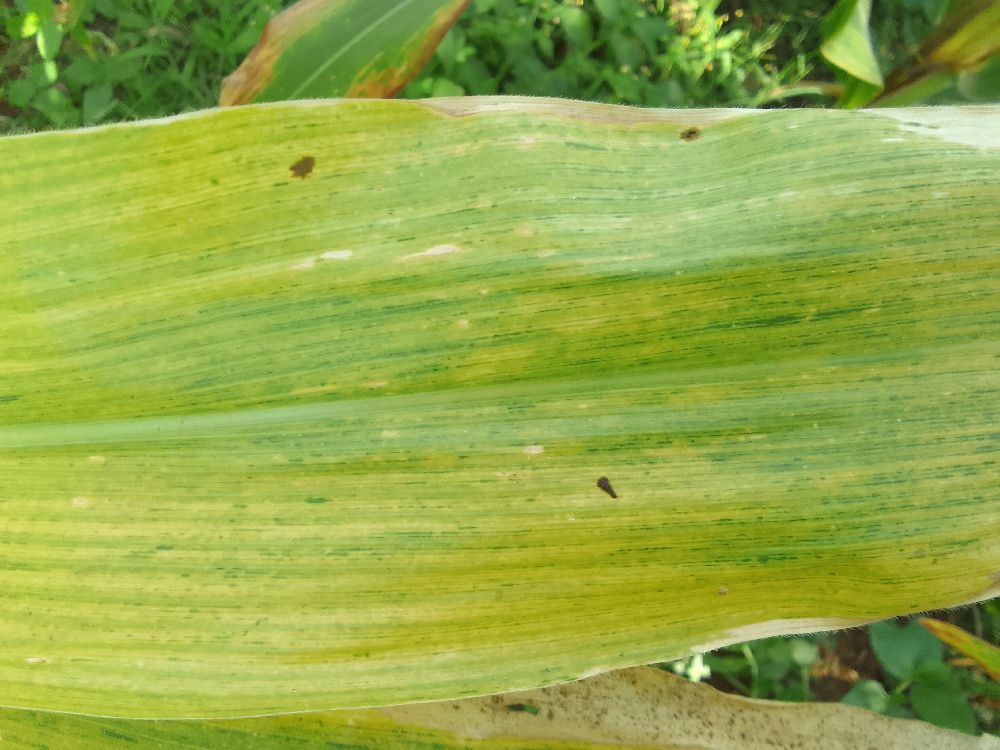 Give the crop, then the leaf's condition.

maize, maize lethal necrosis
